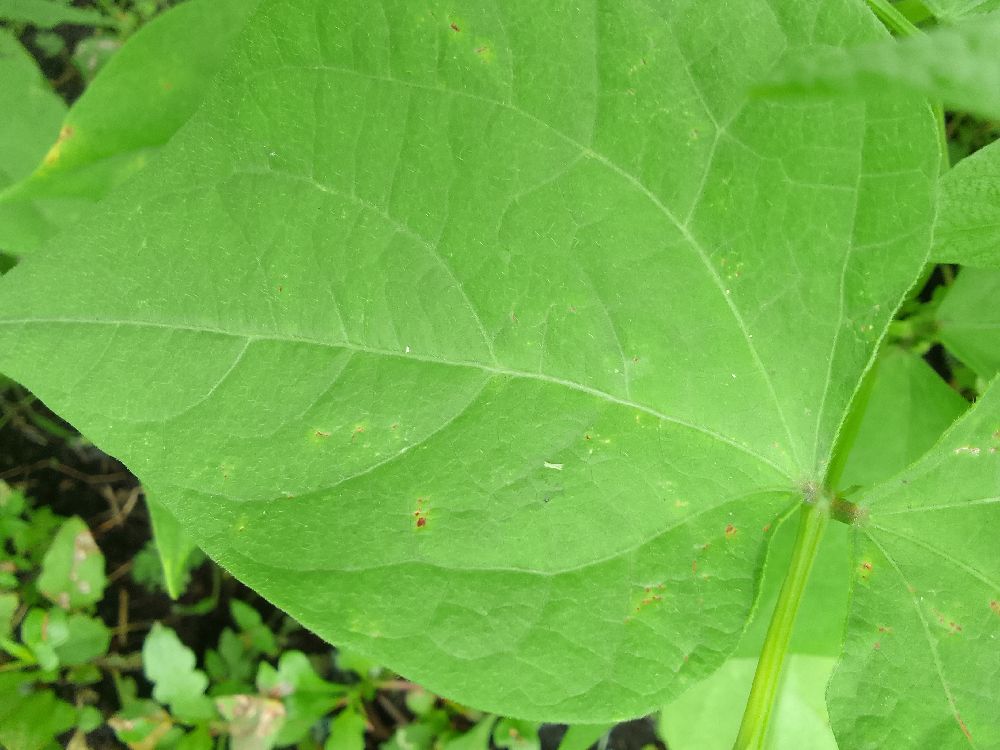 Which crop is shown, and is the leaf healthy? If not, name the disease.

common bean, healthy
